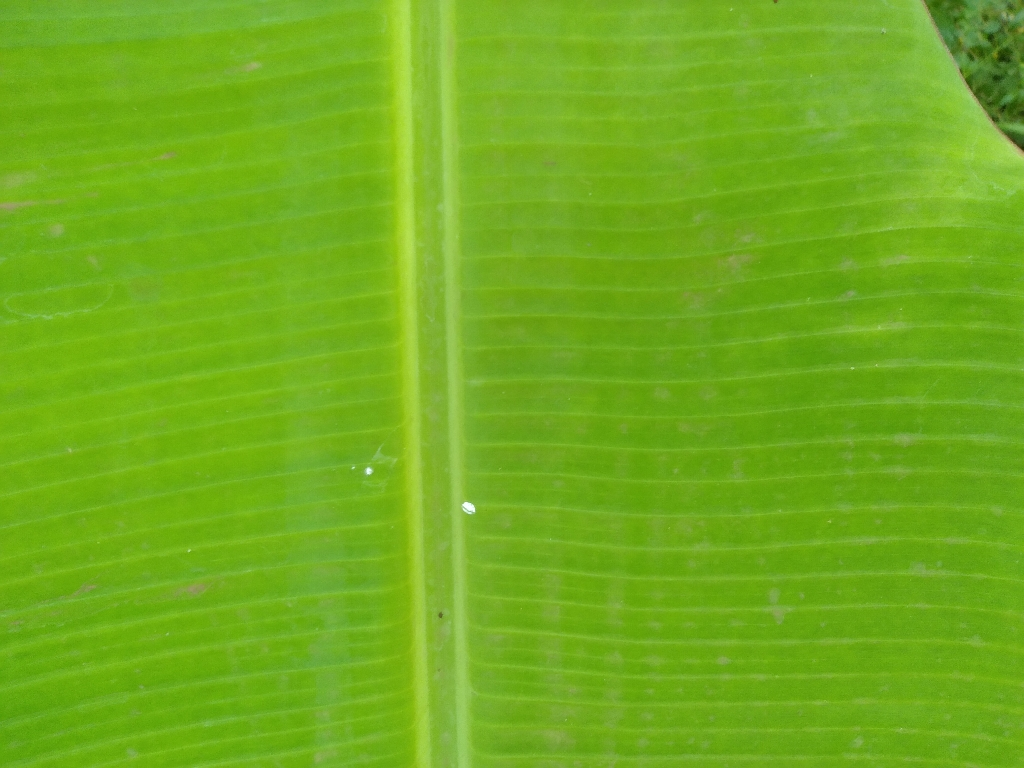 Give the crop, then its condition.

banana, healthy
